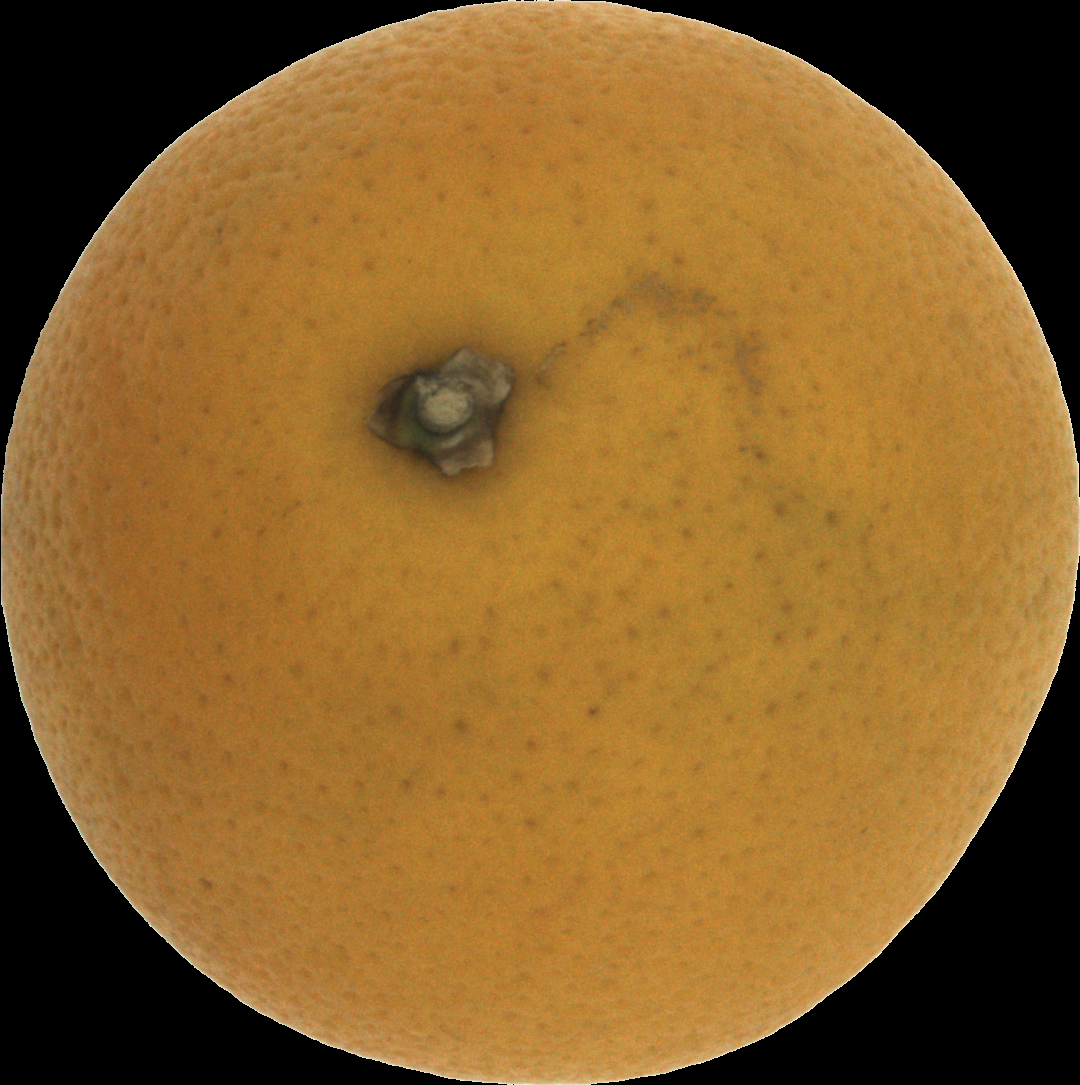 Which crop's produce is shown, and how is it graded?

orange, bad
